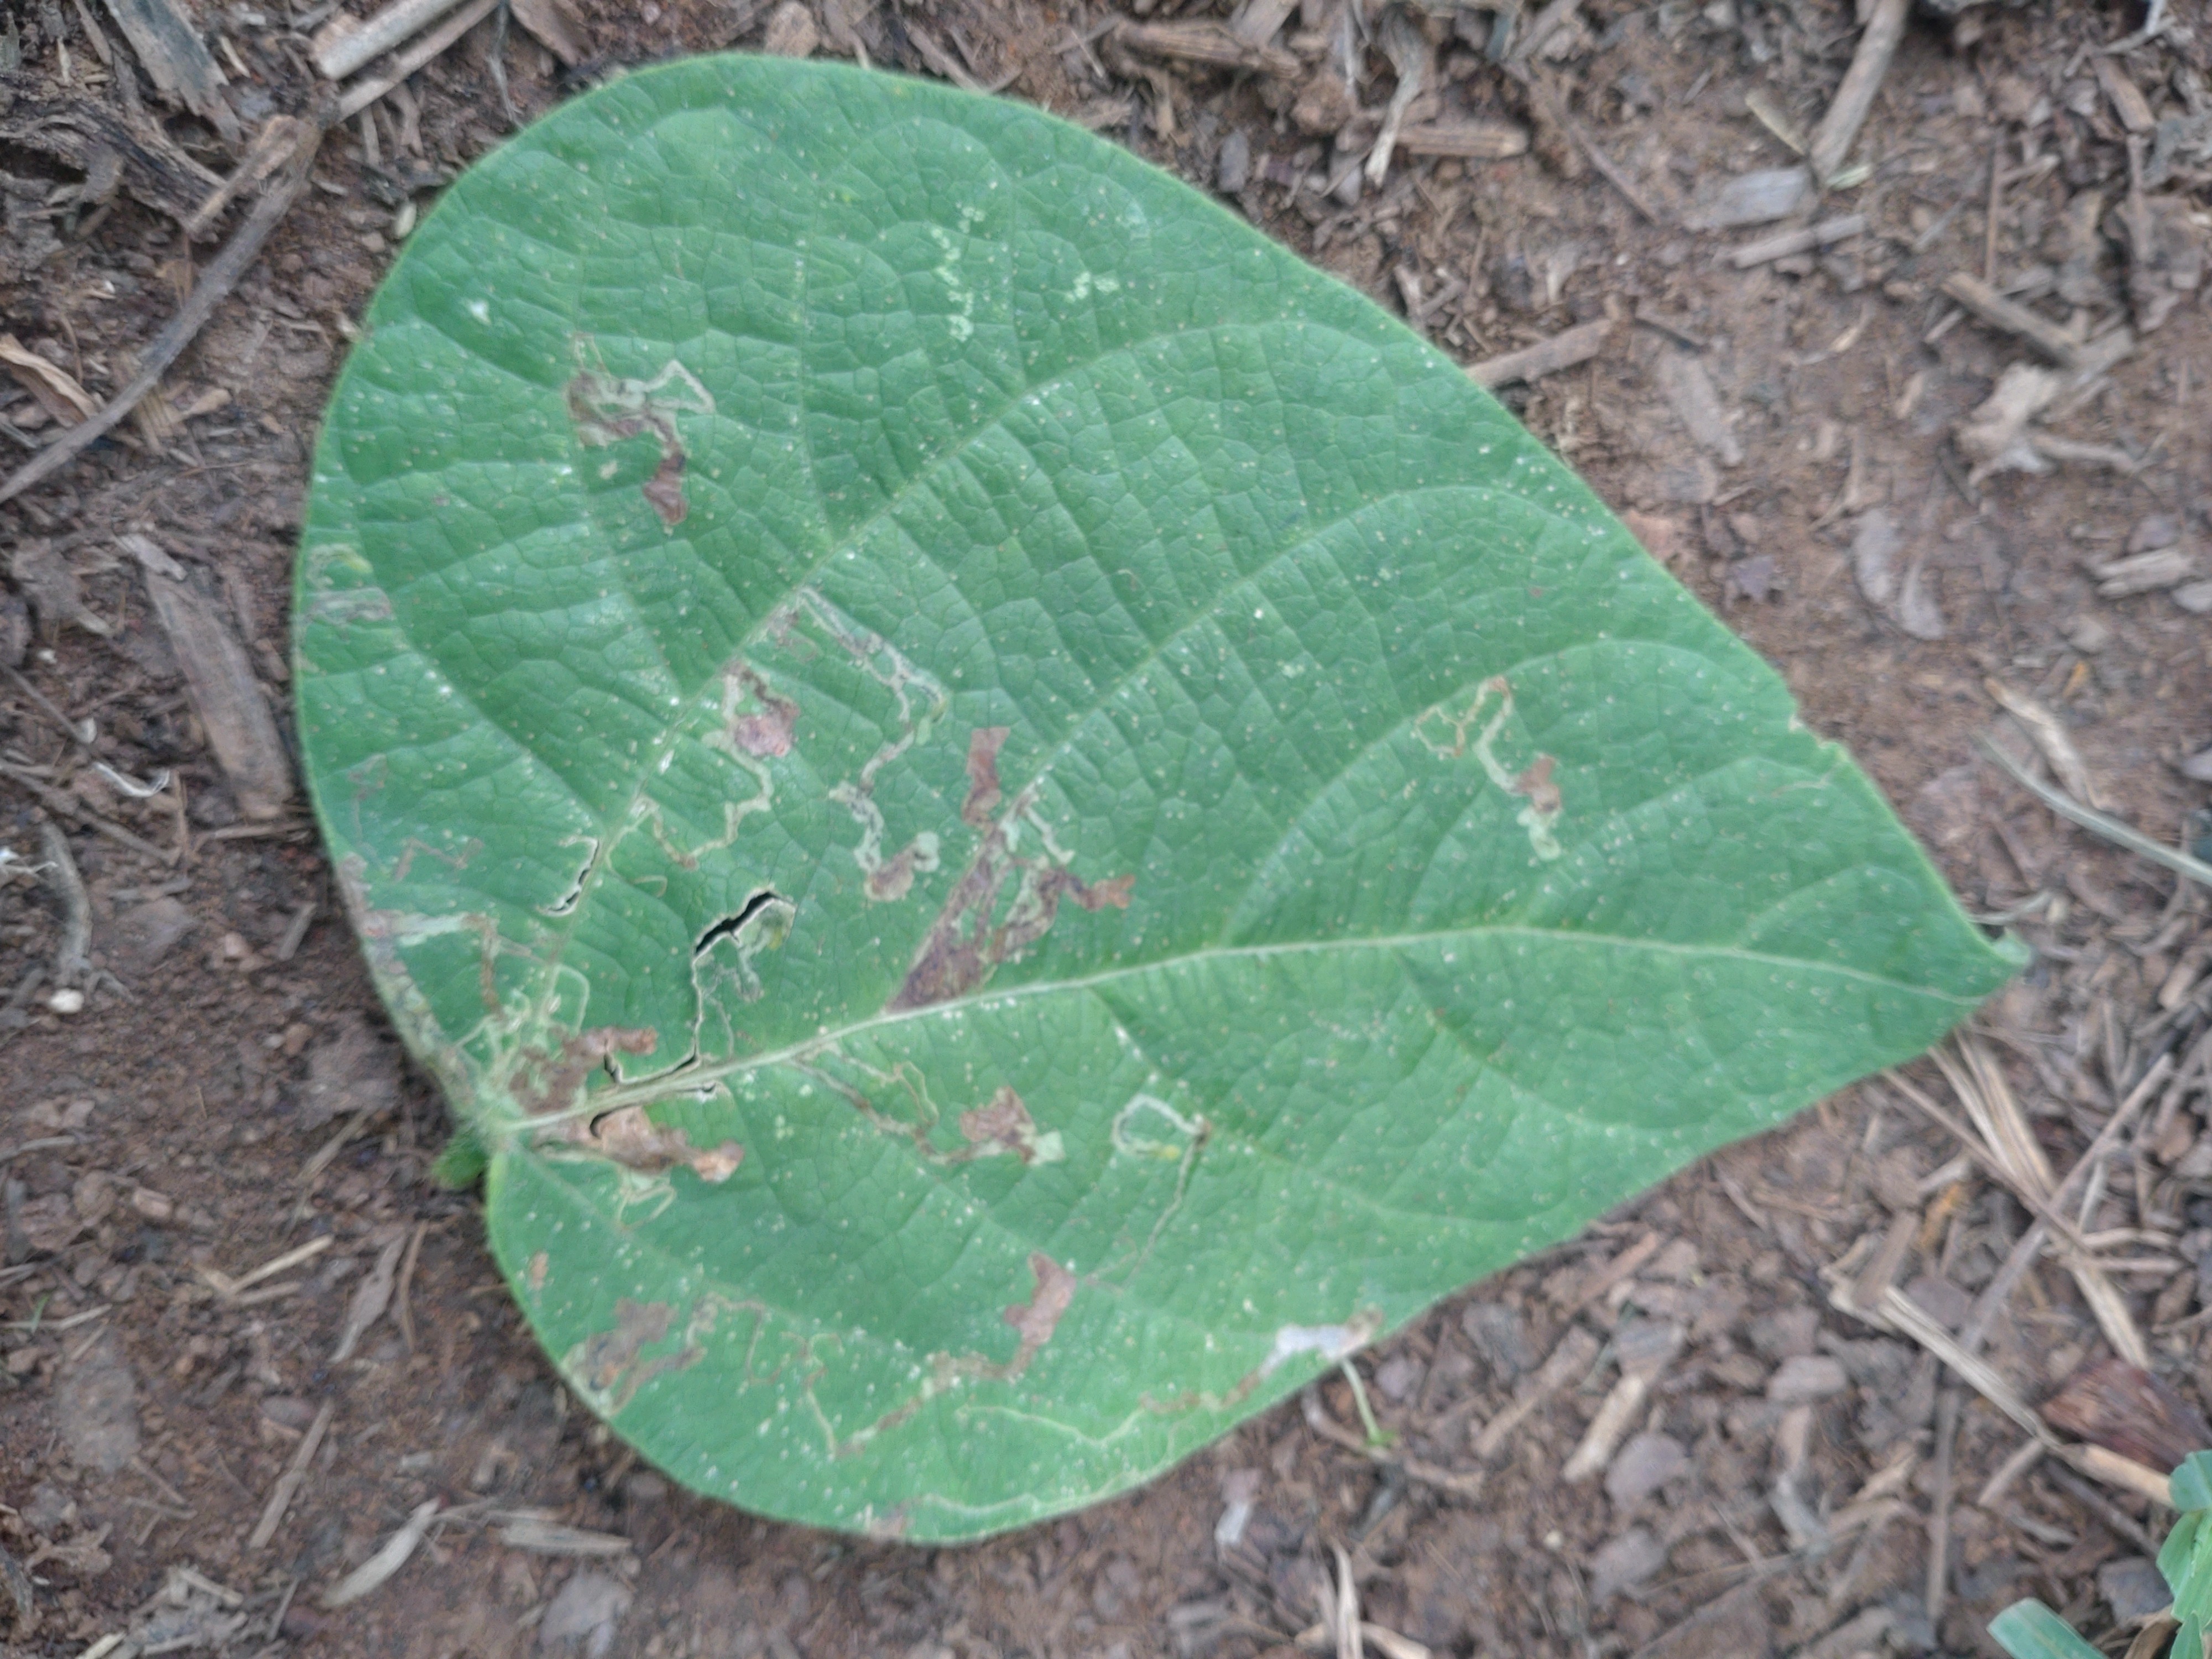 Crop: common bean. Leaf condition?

anthracnose
